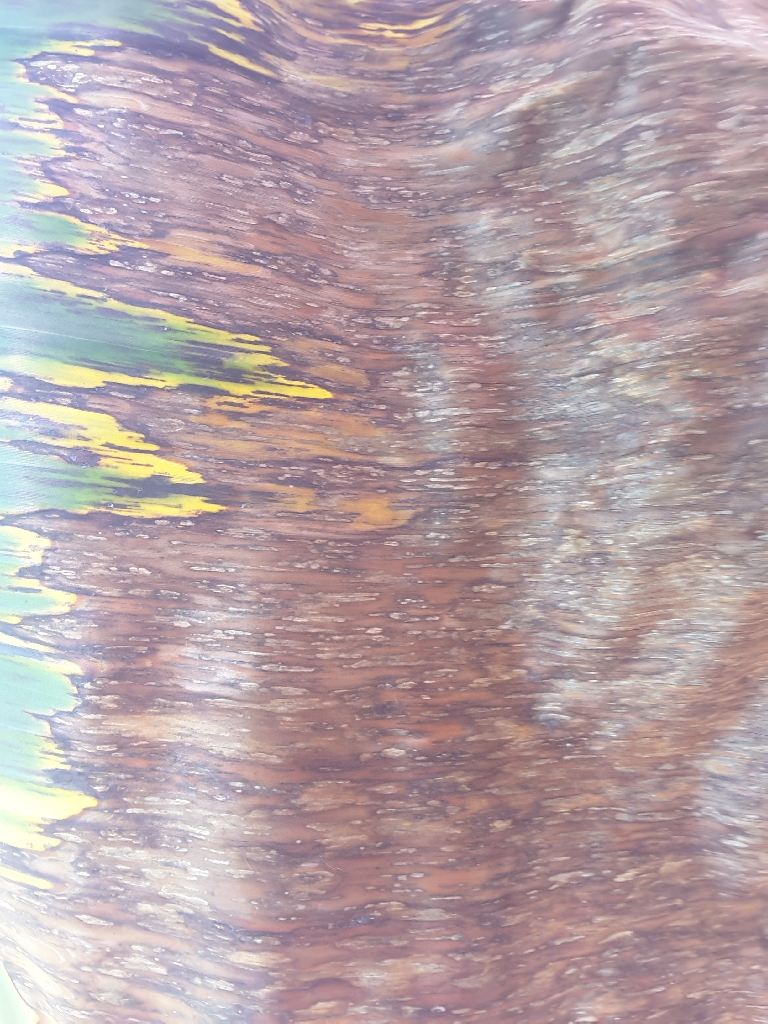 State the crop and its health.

banana, black sigatoka
